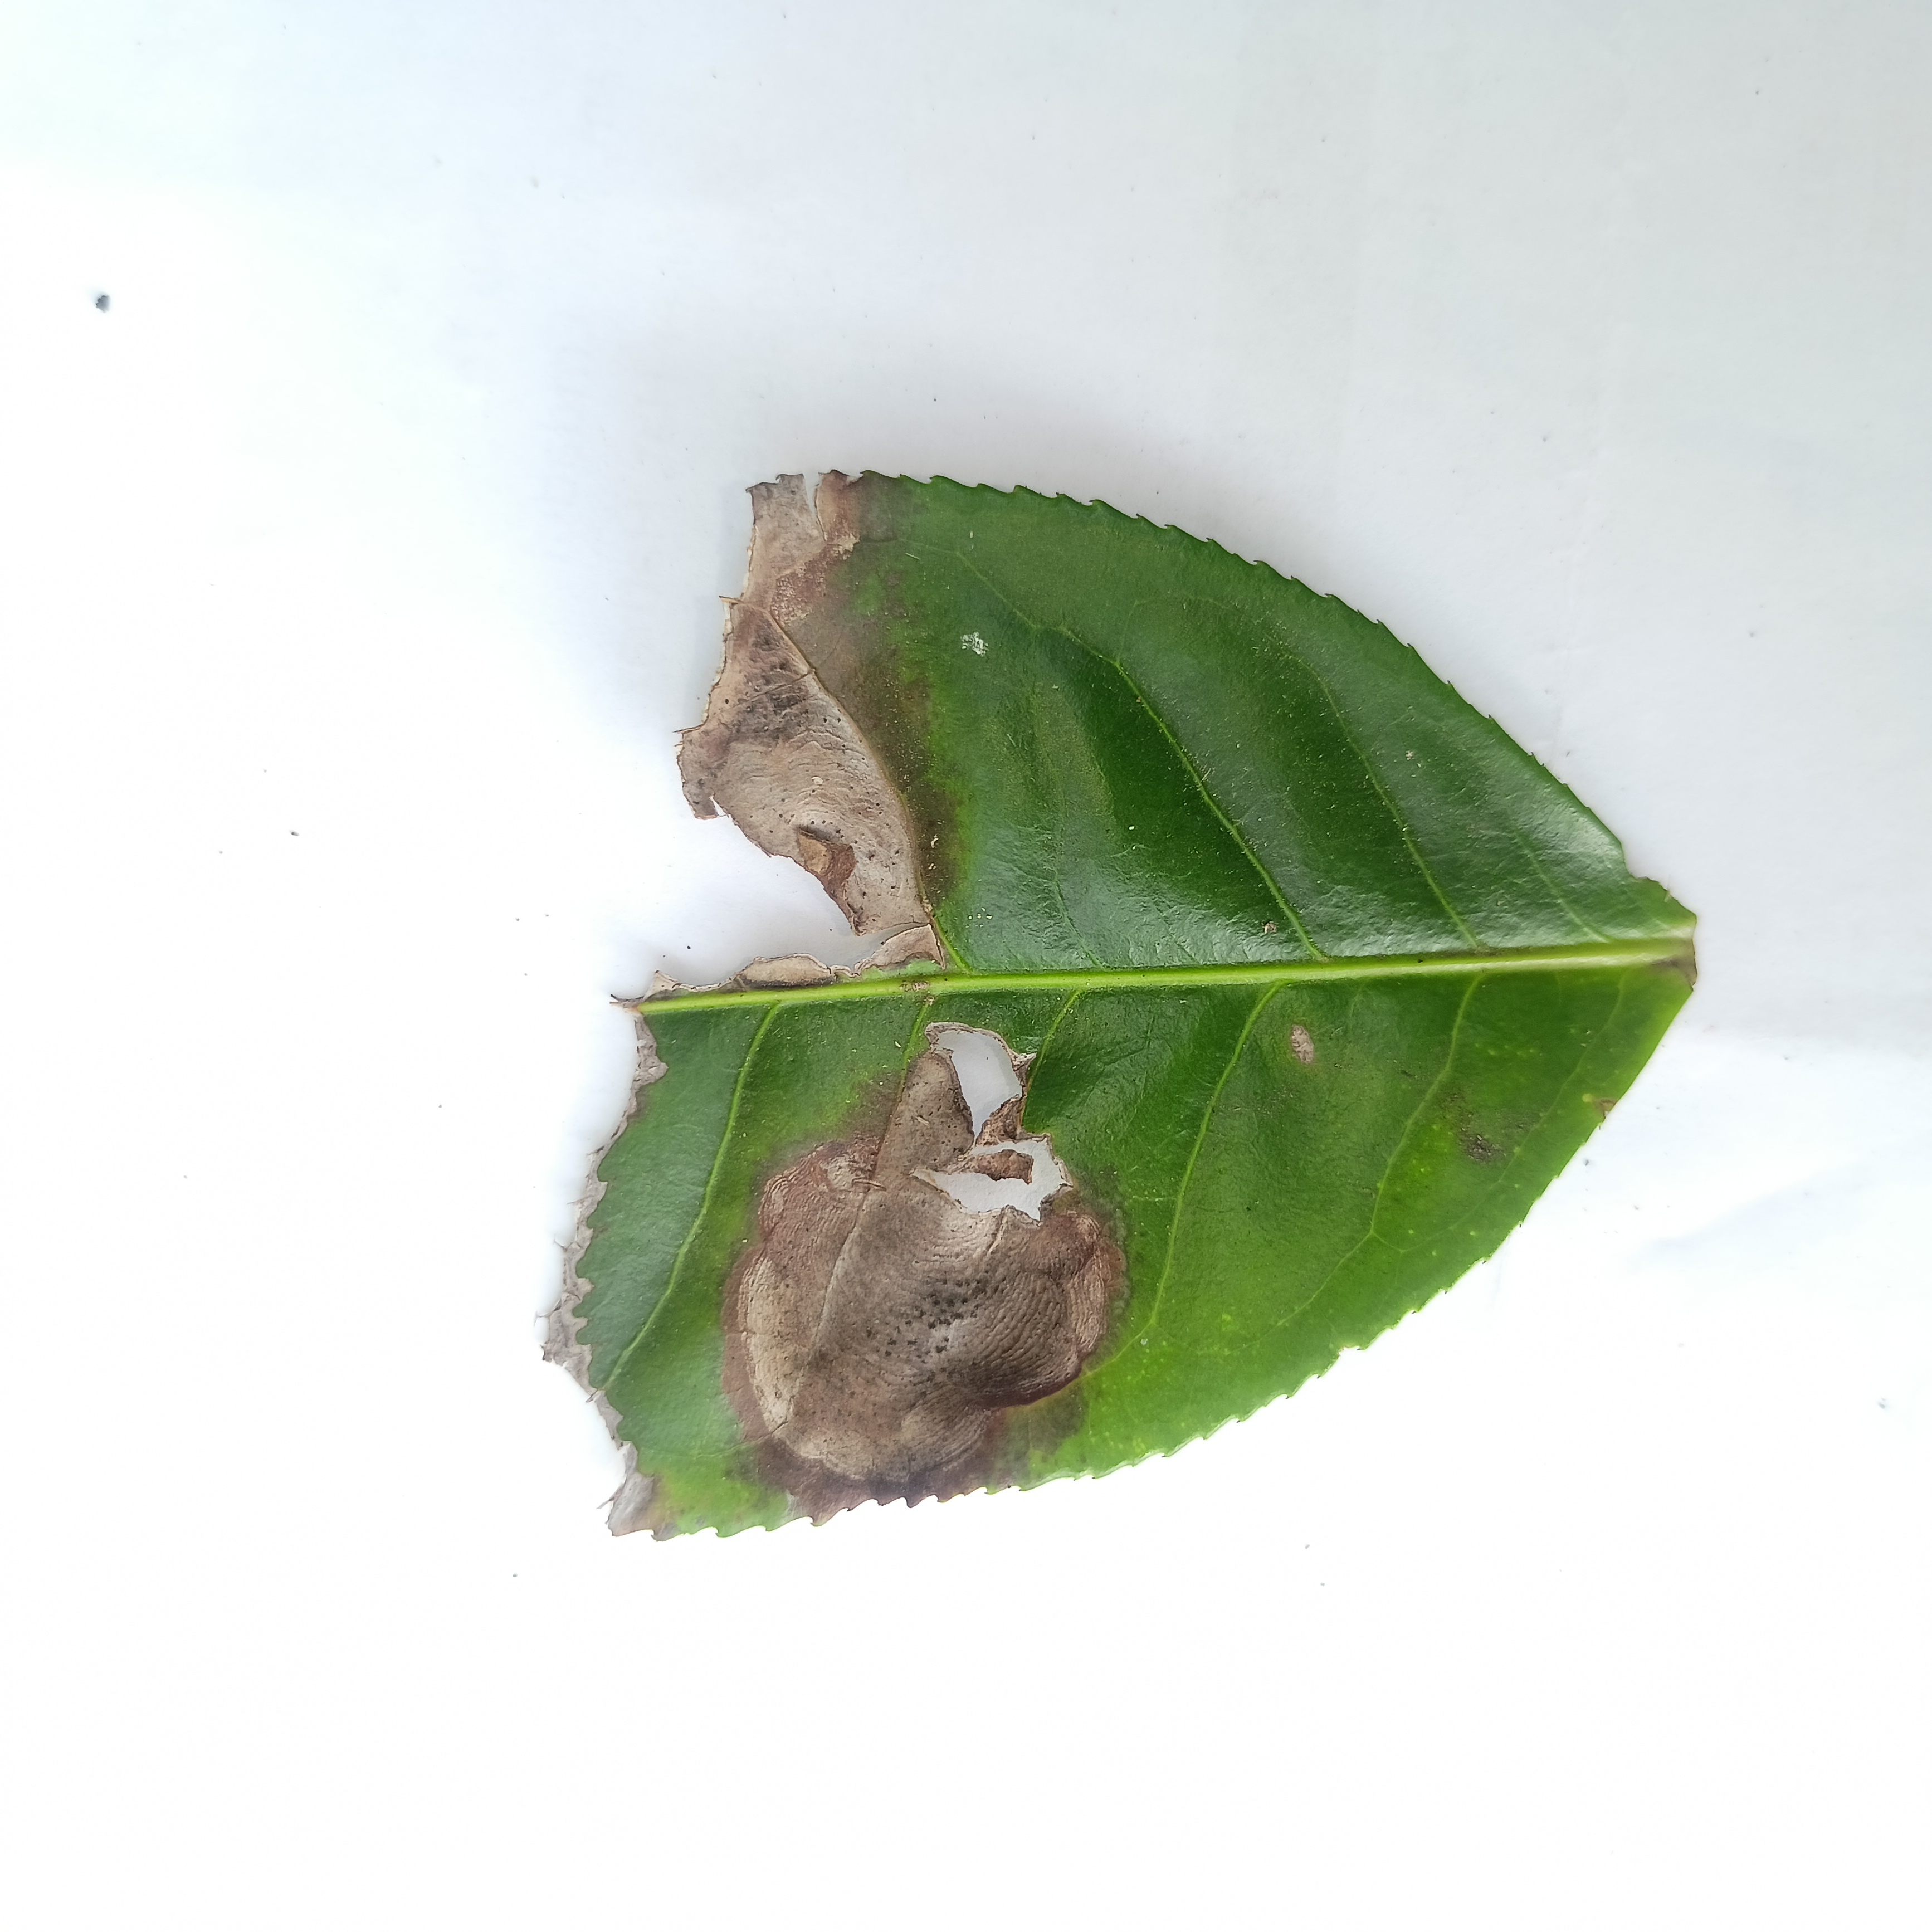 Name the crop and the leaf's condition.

tea, brown blight
